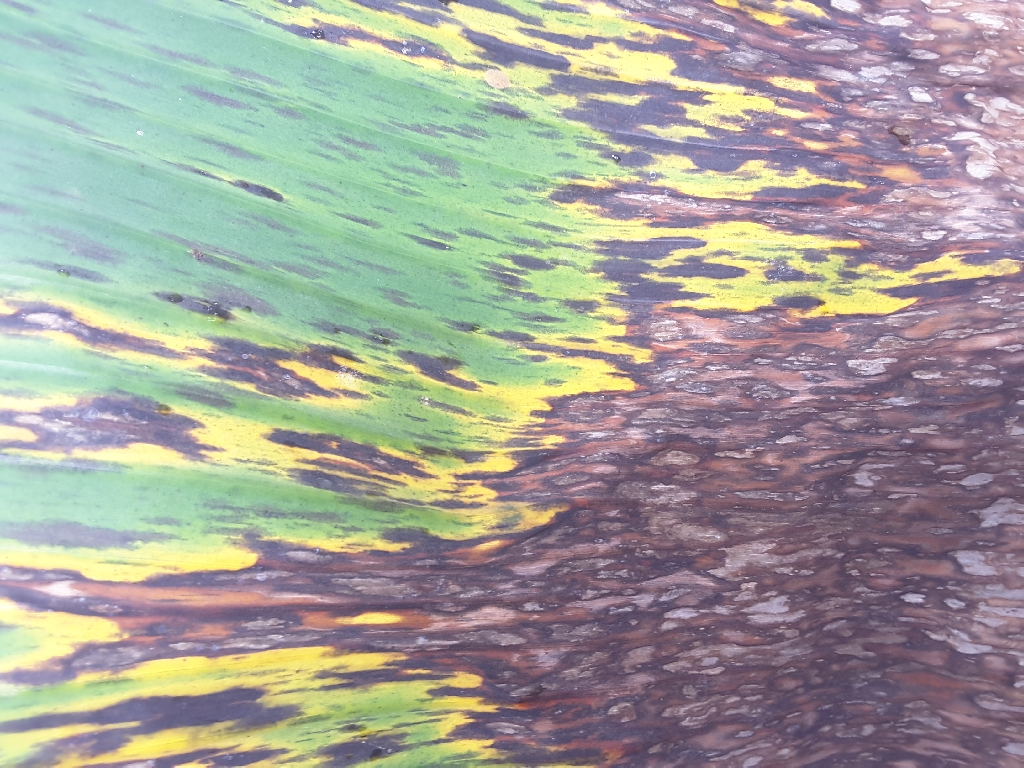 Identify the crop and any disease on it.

banana, black sigatoka
